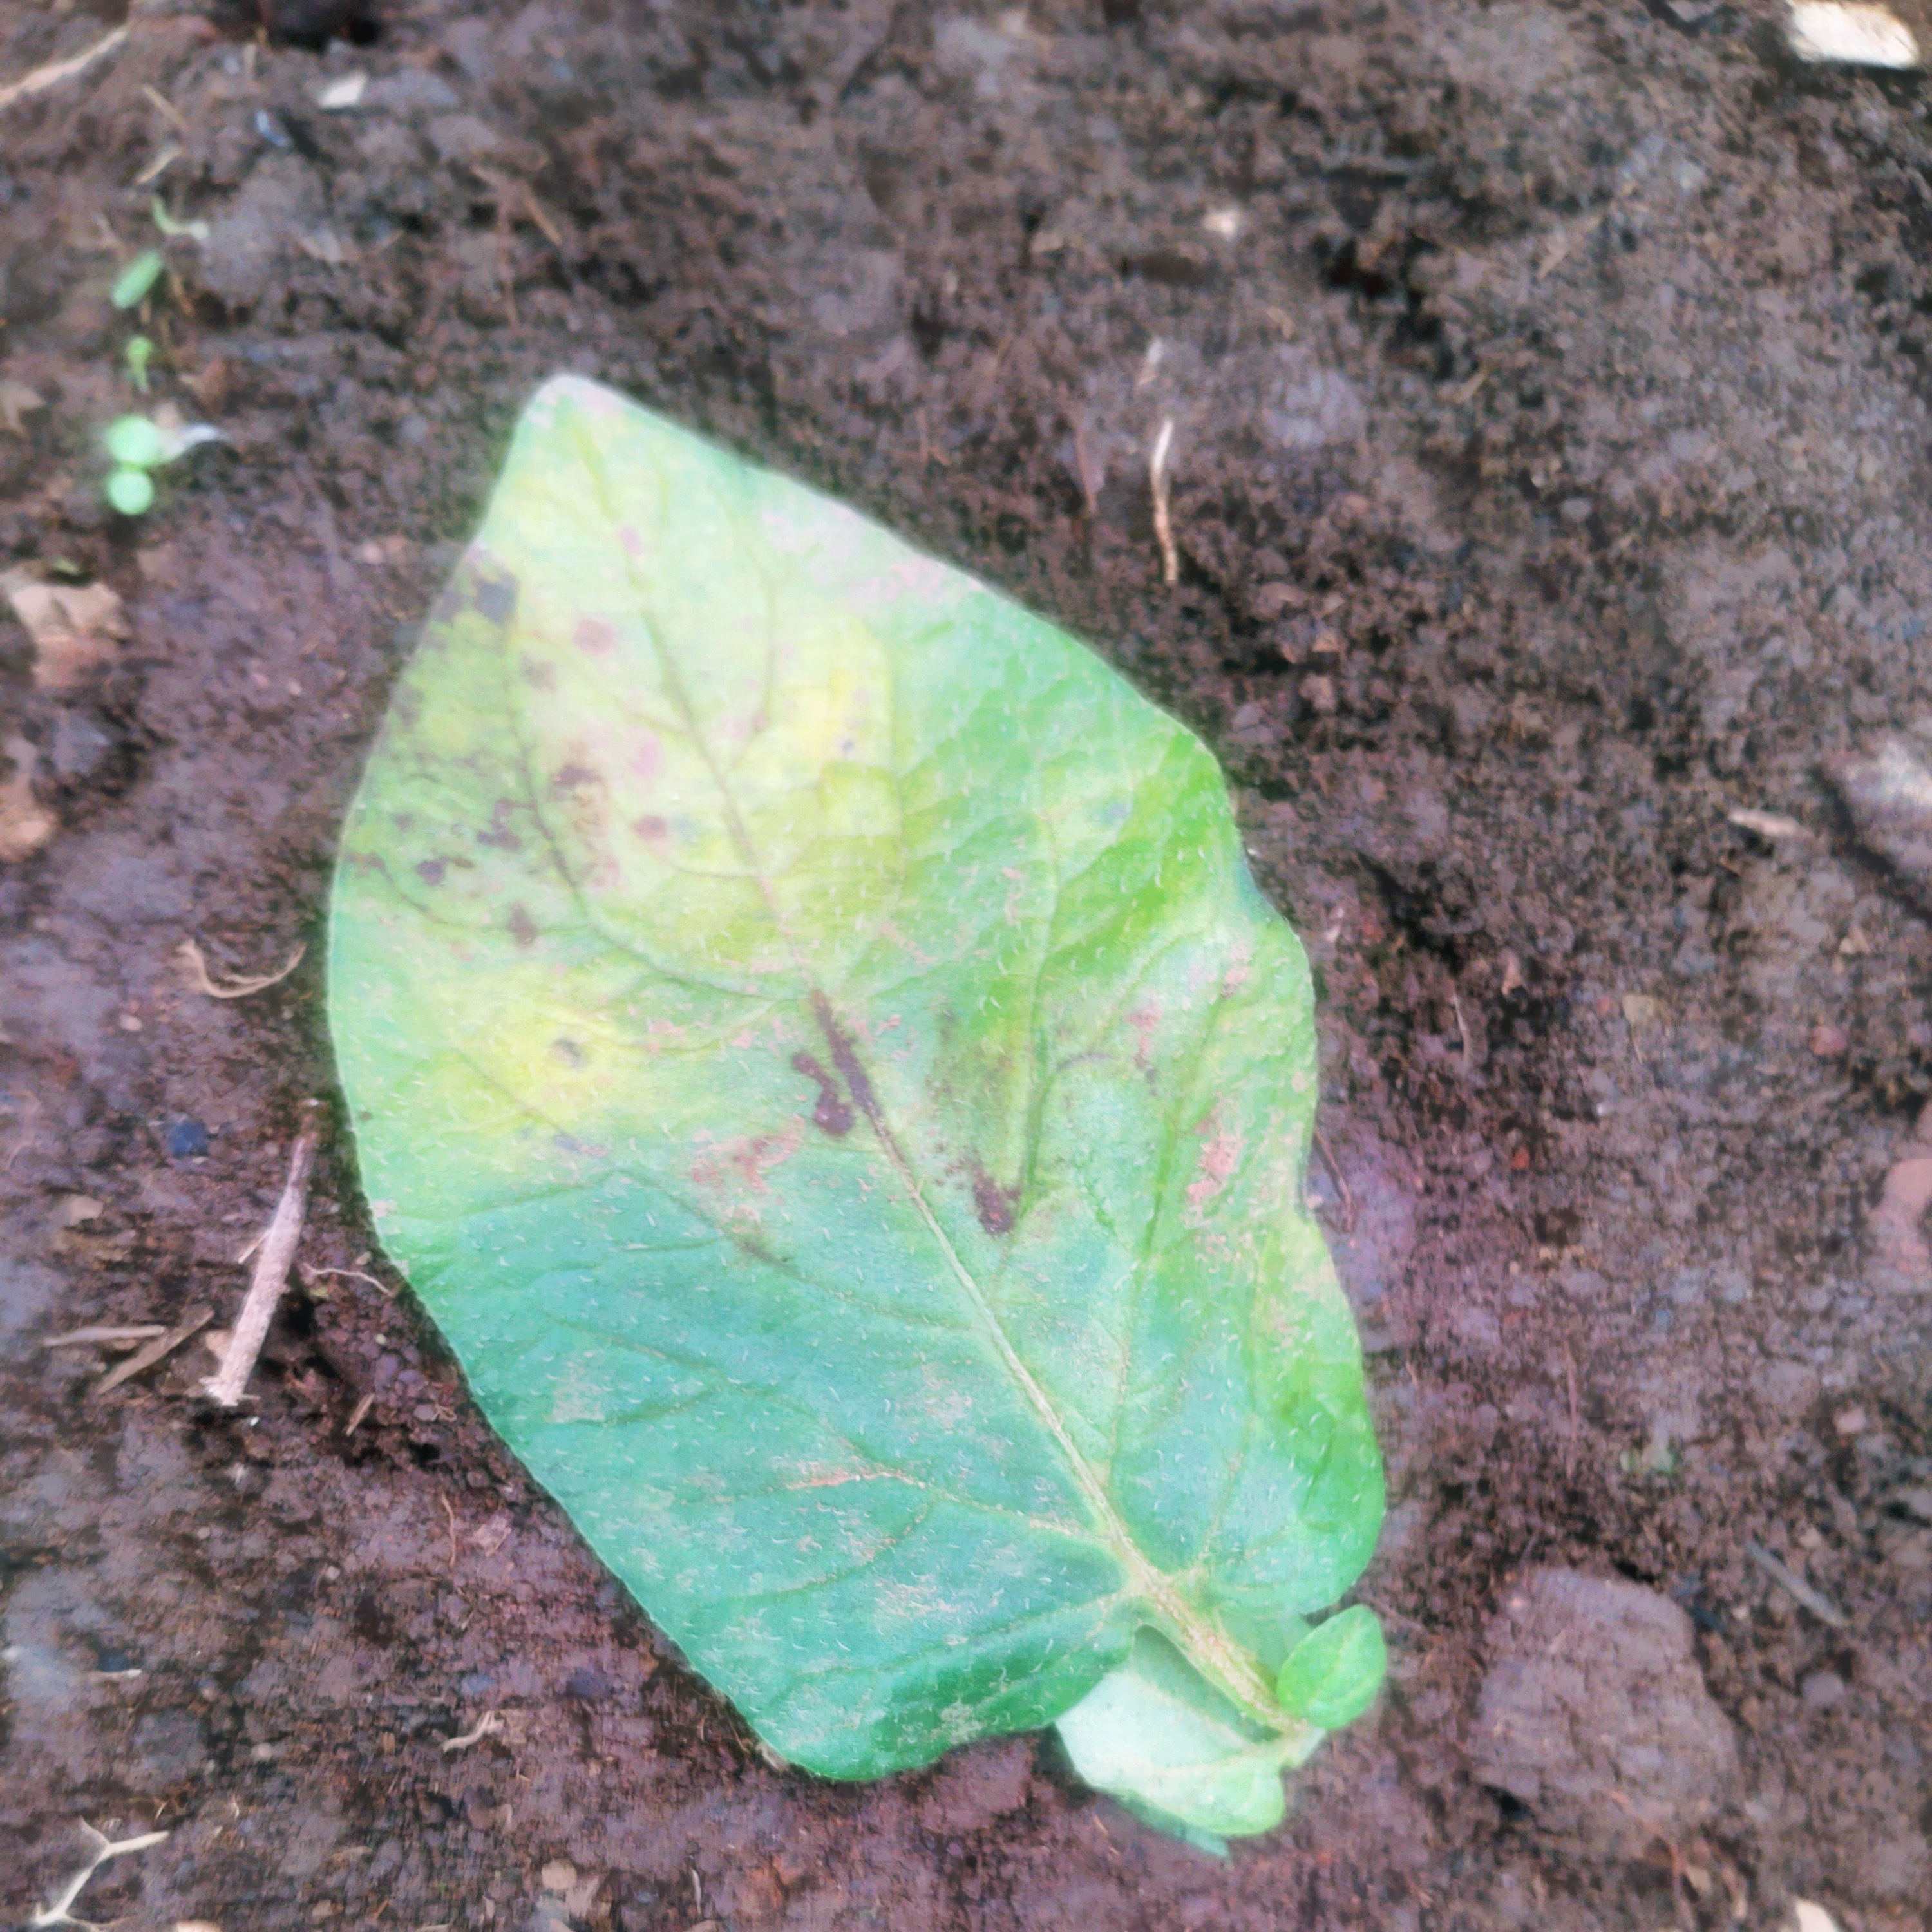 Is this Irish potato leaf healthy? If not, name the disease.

late blight
